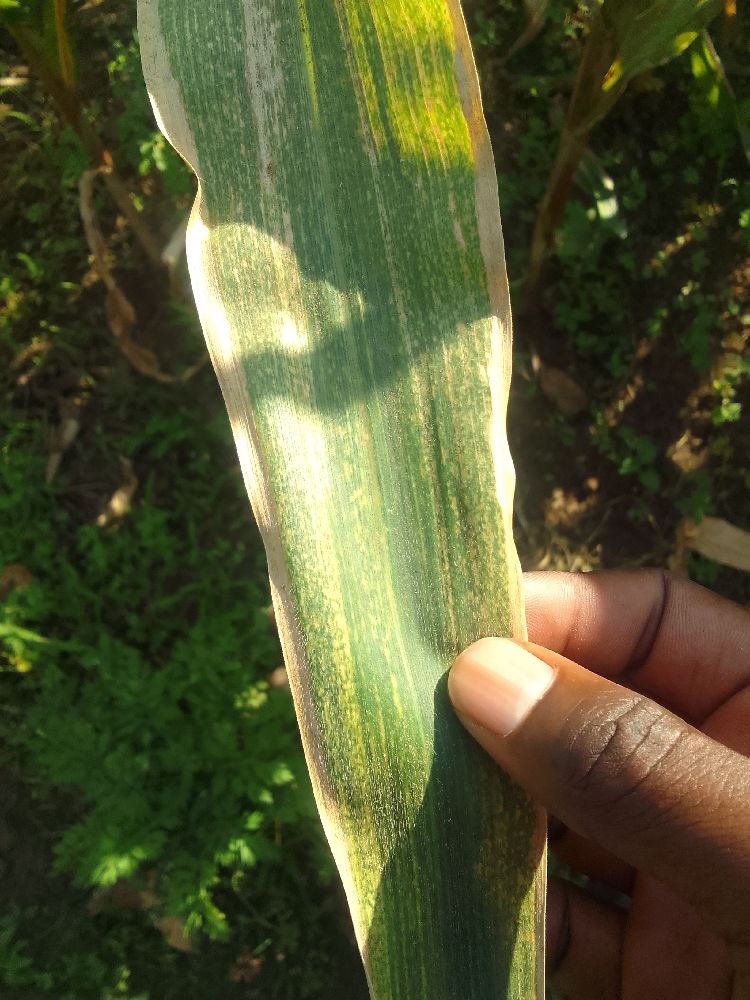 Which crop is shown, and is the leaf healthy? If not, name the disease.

maize, maize lethal necrosis
